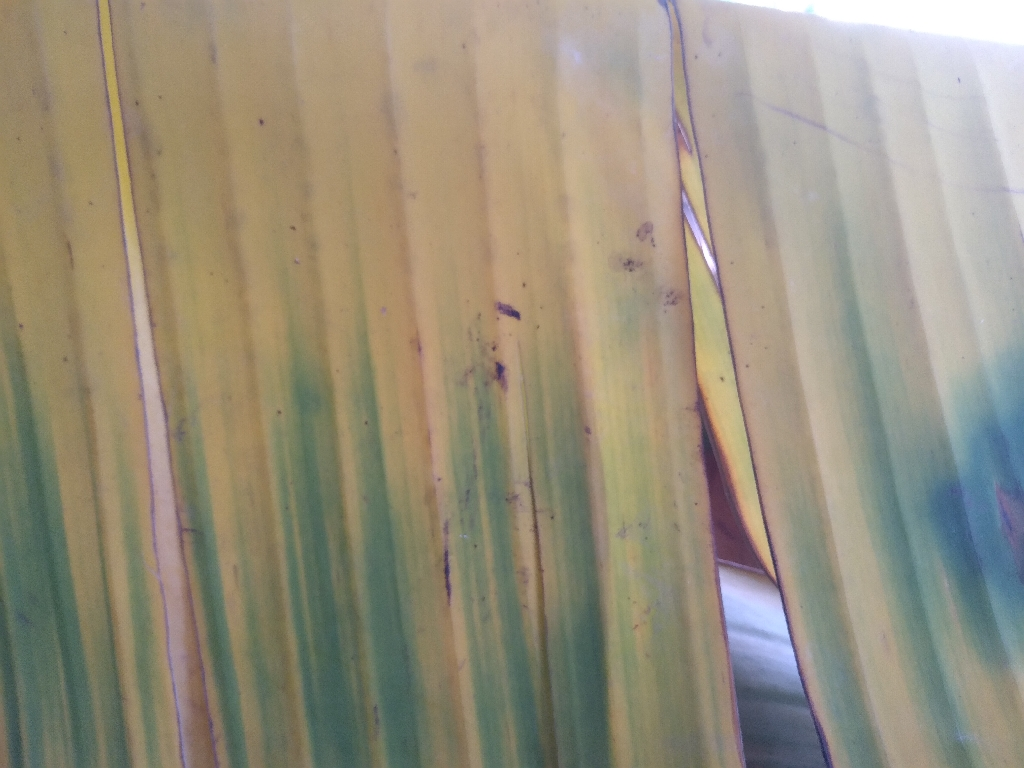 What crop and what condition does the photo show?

banana, fusarium wilt race 1
